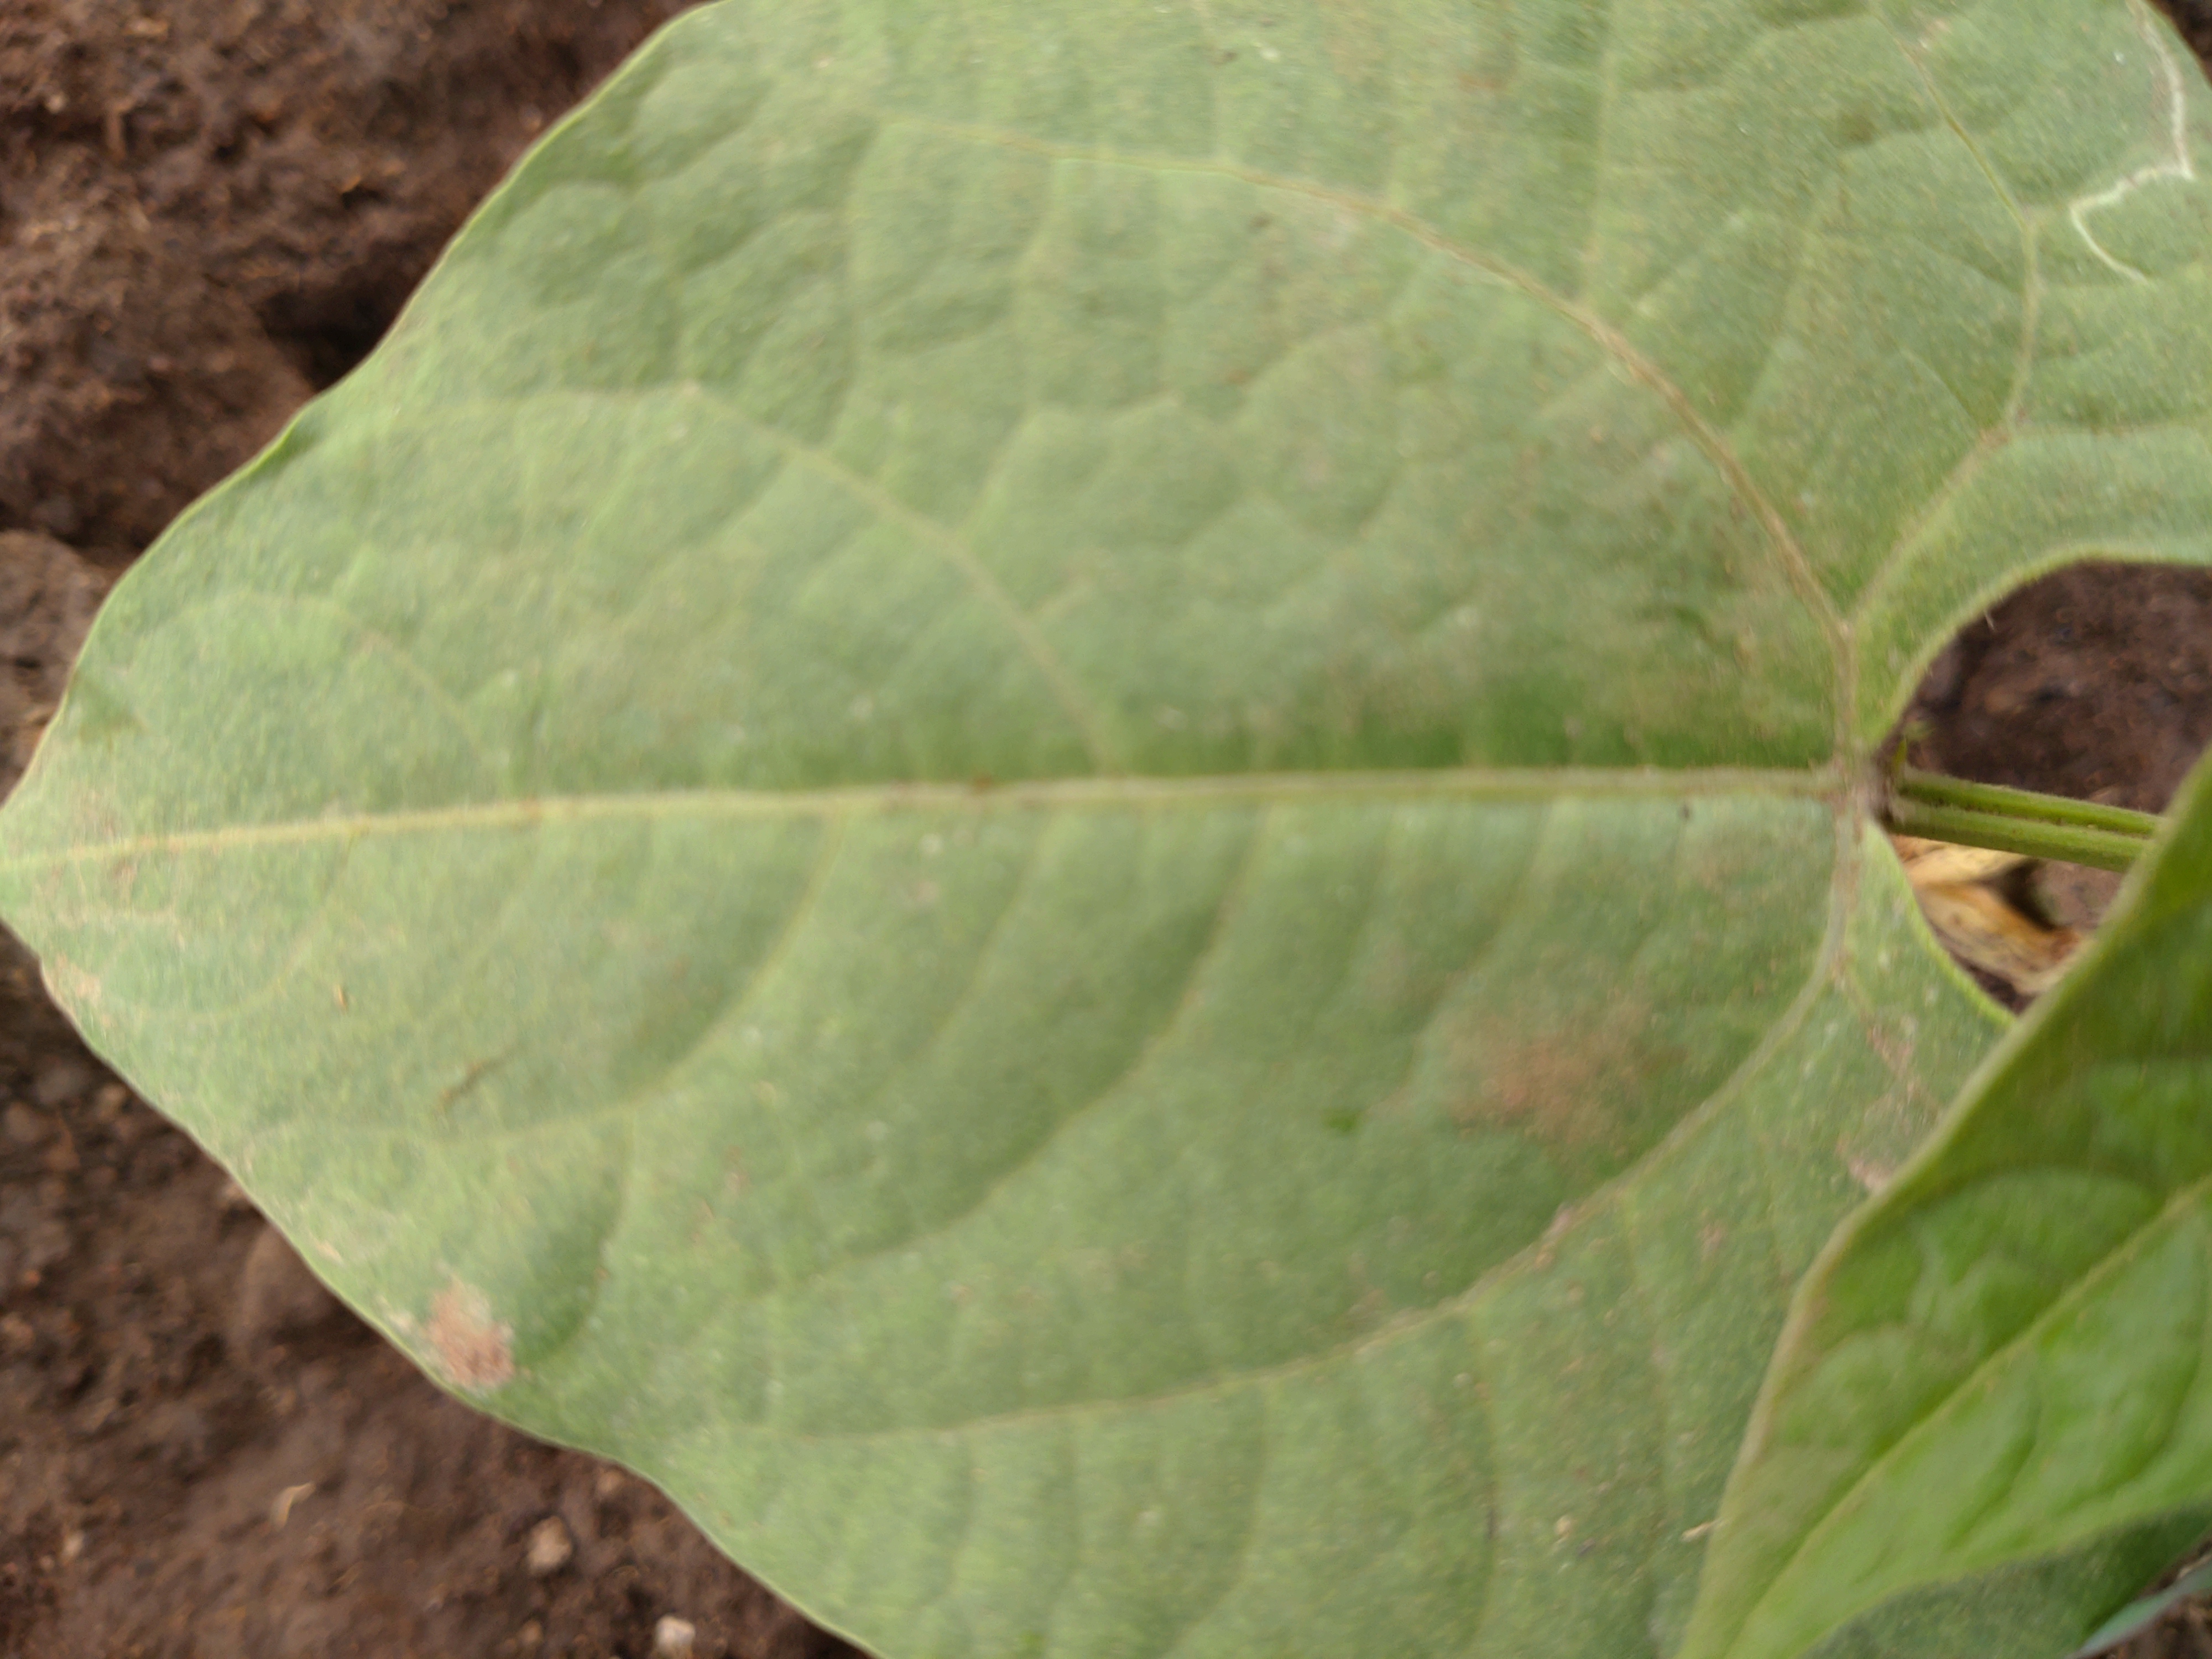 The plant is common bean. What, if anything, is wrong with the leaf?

healthy
